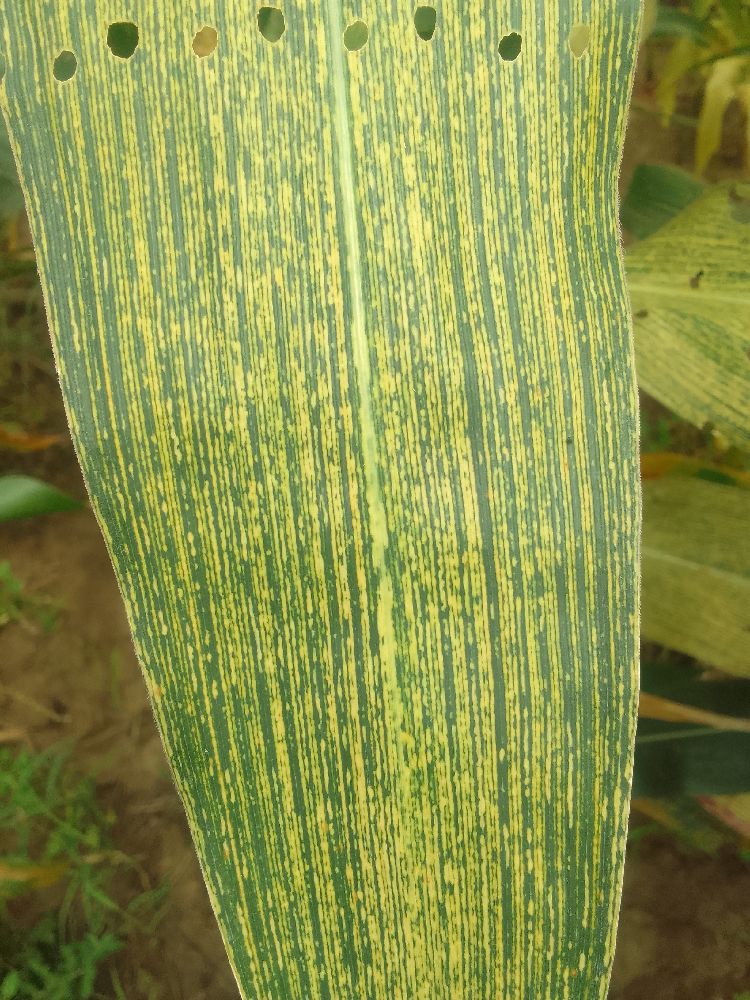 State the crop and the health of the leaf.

maize, maize streak virus
